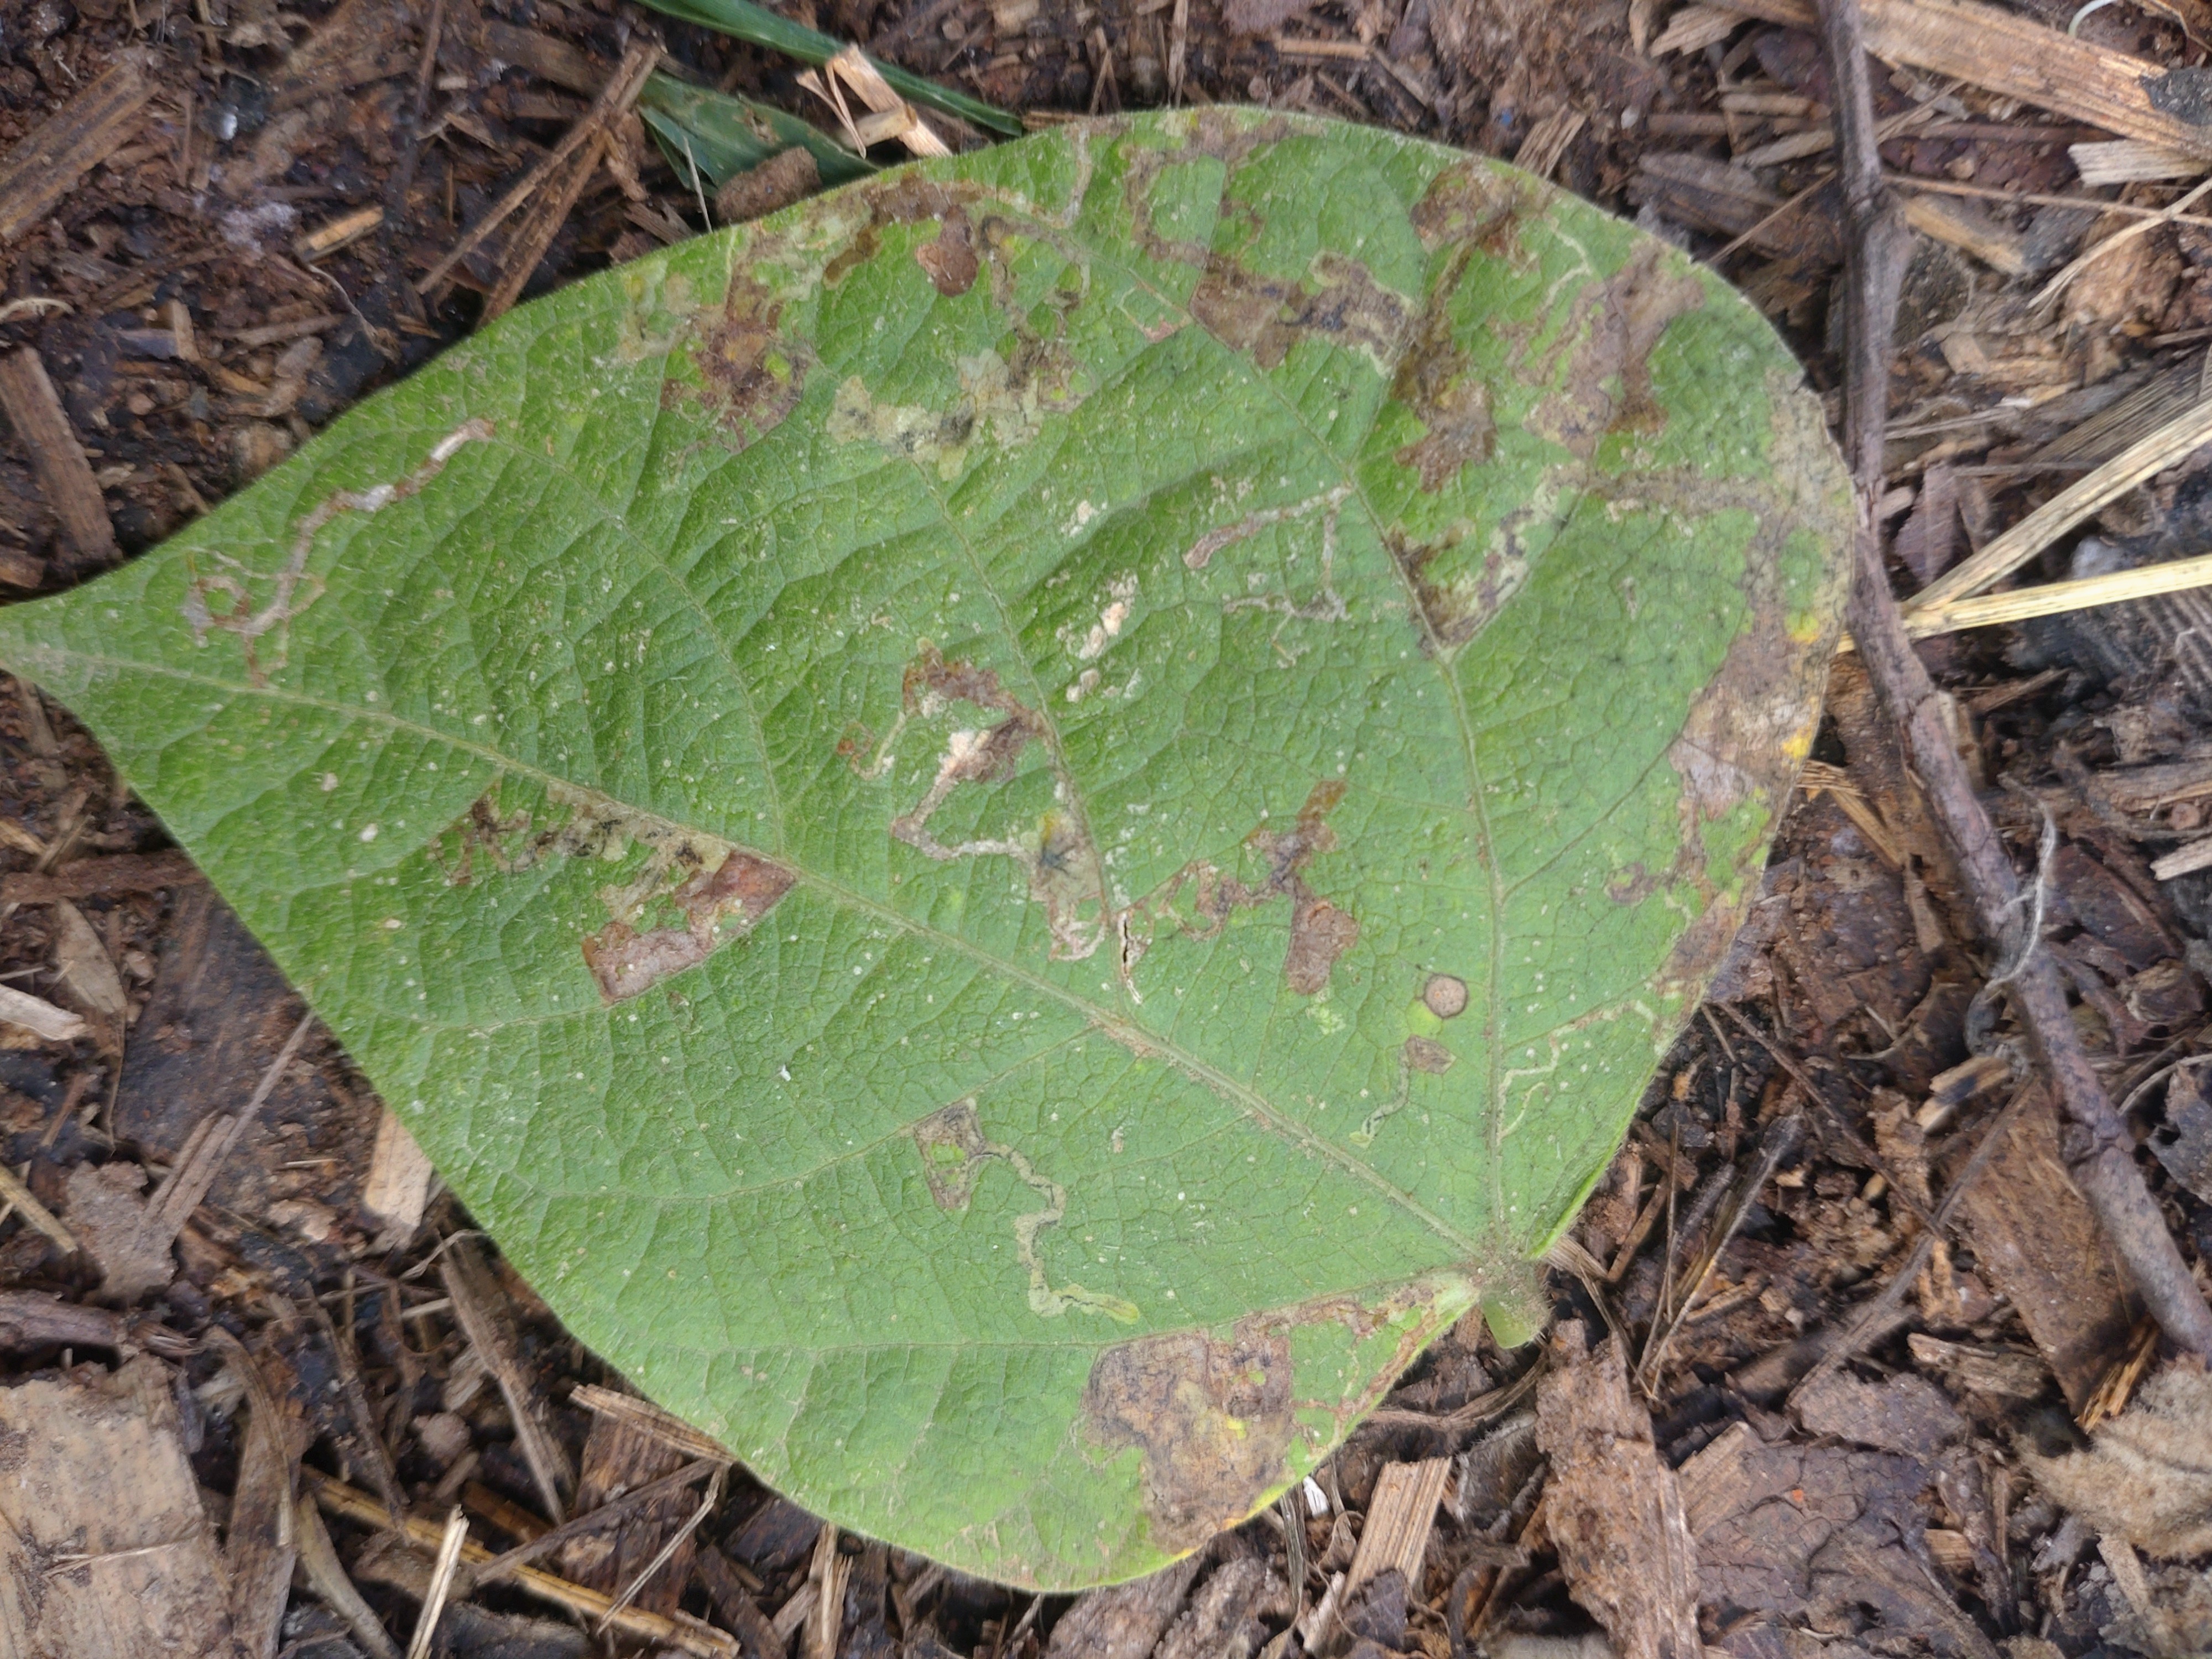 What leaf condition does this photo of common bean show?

anthracnose
